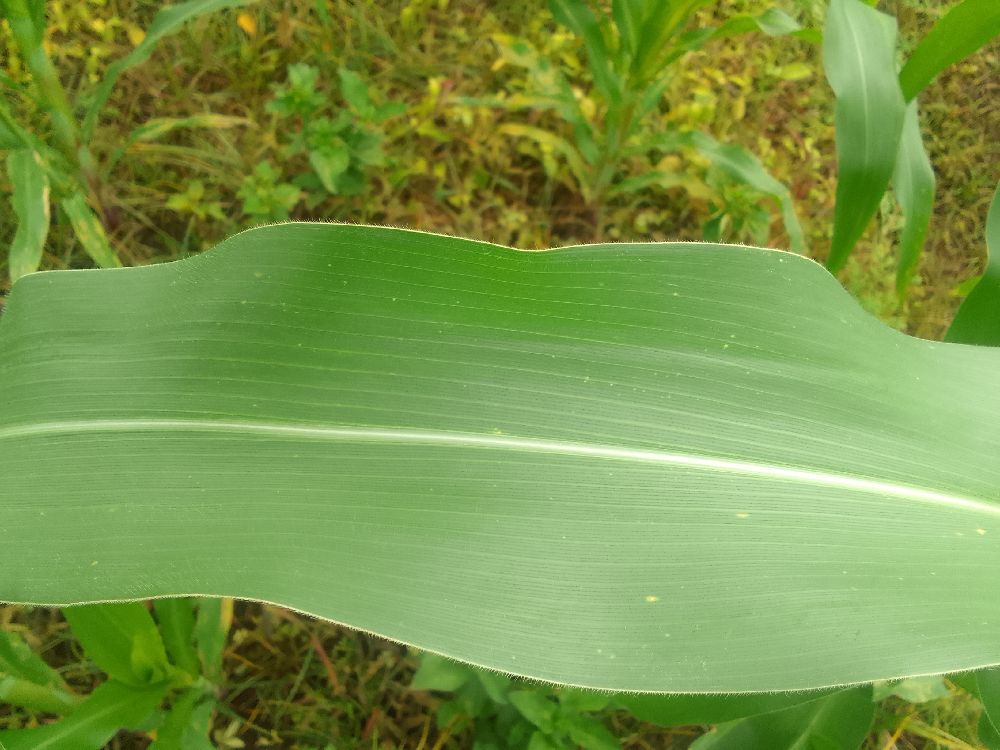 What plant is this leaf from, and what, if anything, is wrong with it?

maize, healthy
